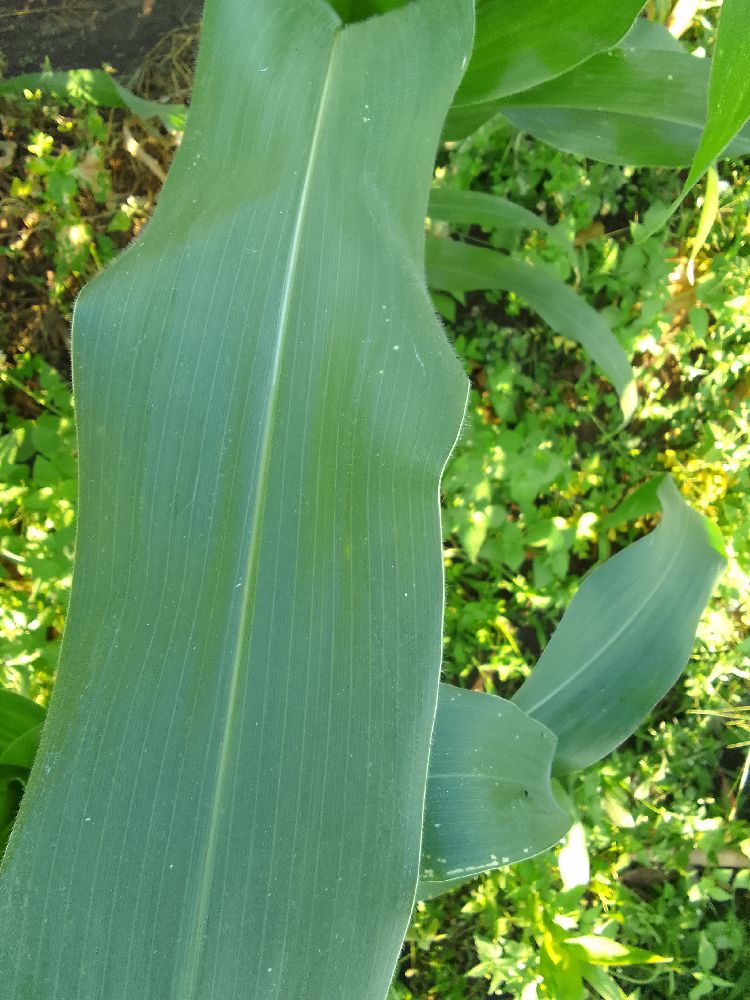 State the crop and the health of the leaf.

maize, healthy
